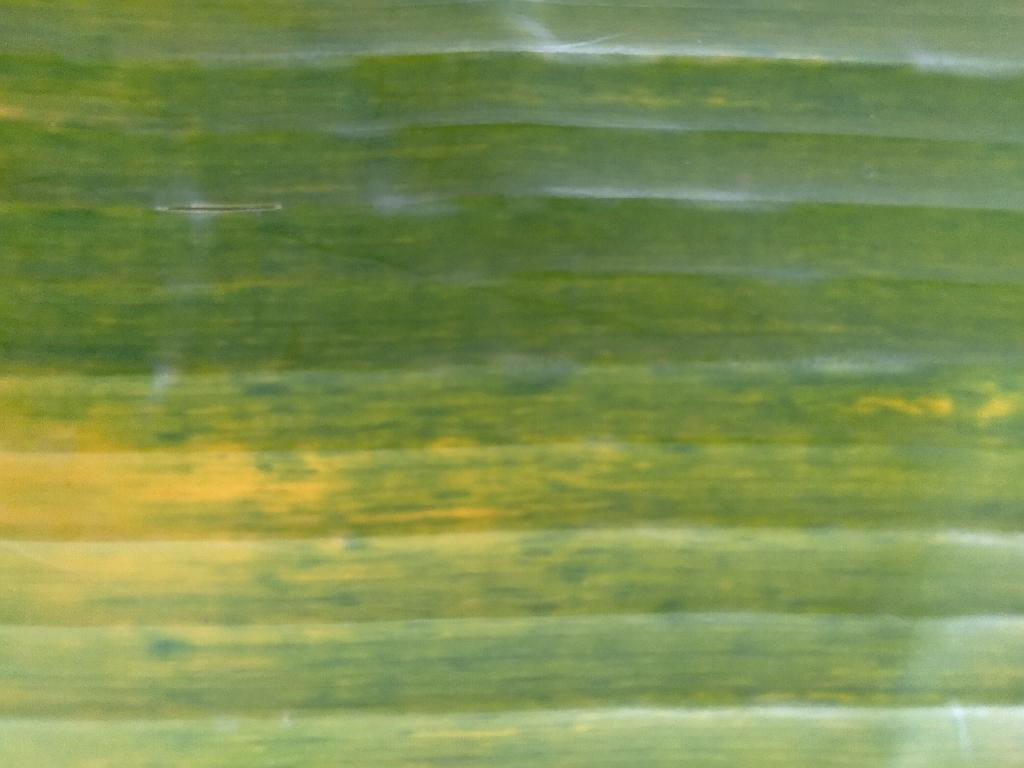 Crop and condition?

banana, fusarium wilt race 1
